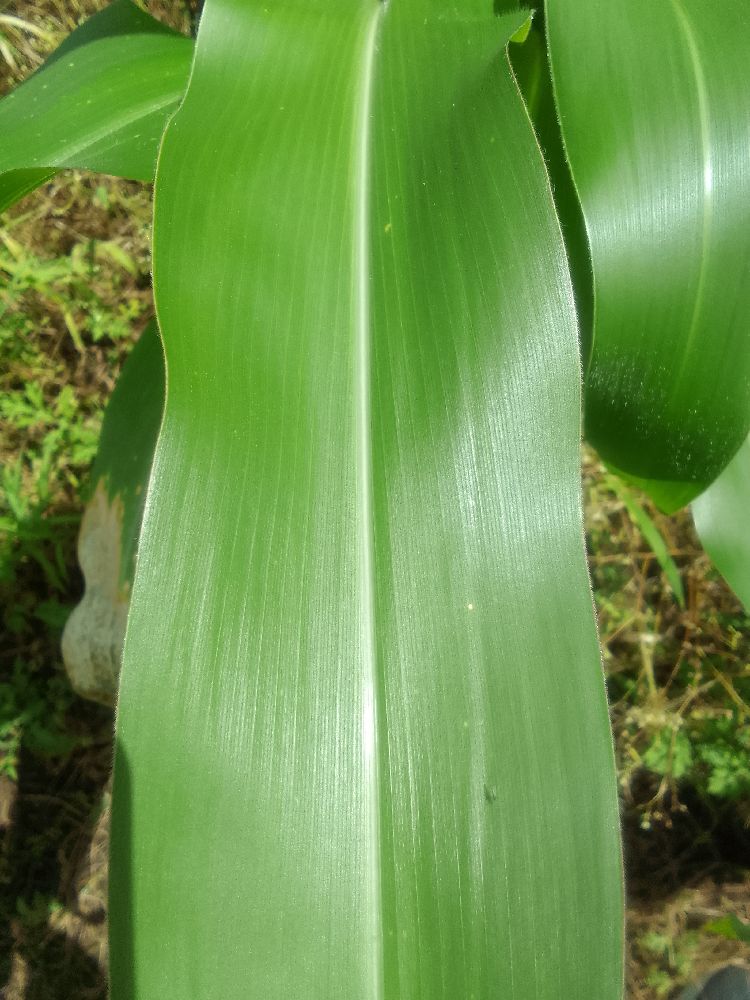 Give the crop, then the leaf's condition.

maize, healthy
